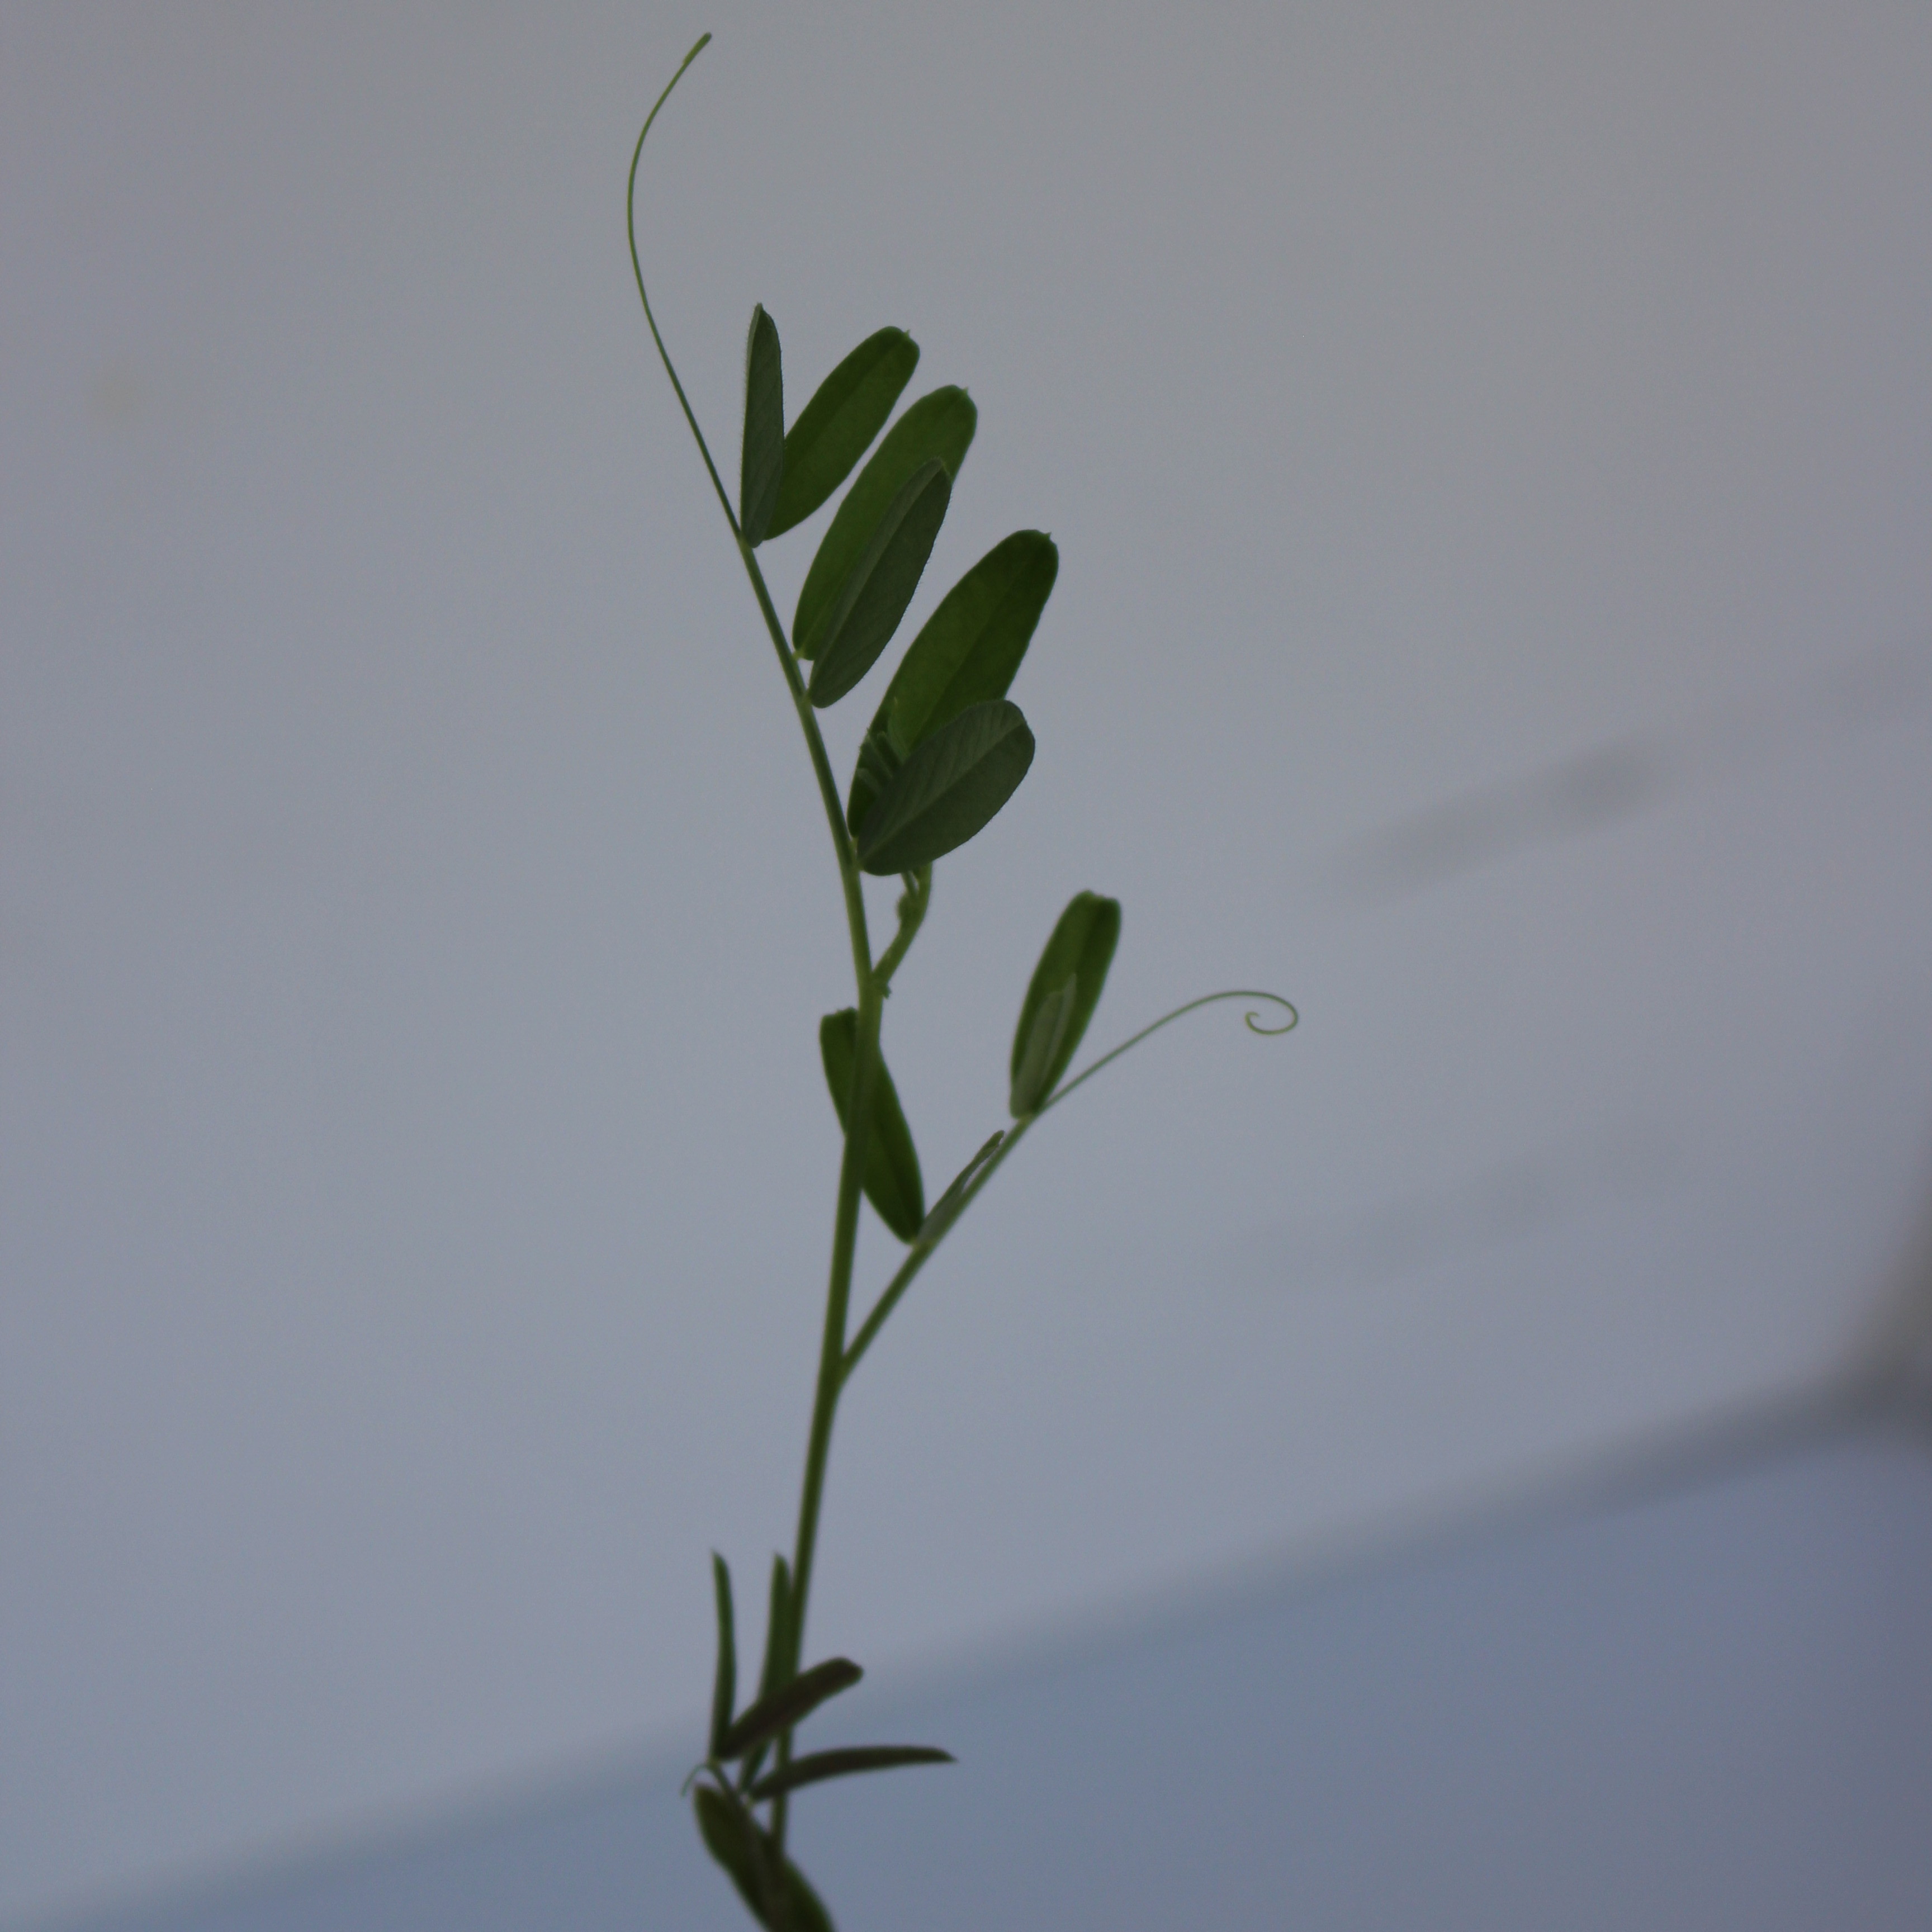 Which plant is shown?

Vicia sativa
